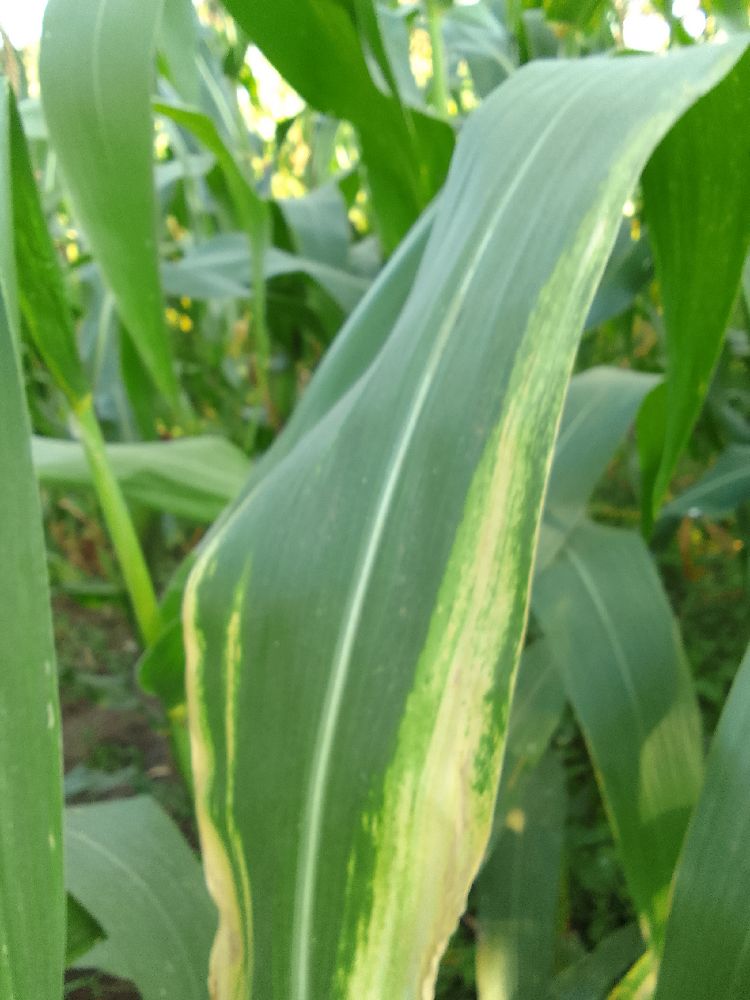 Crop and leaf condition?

maize, maize lethal necrosis
